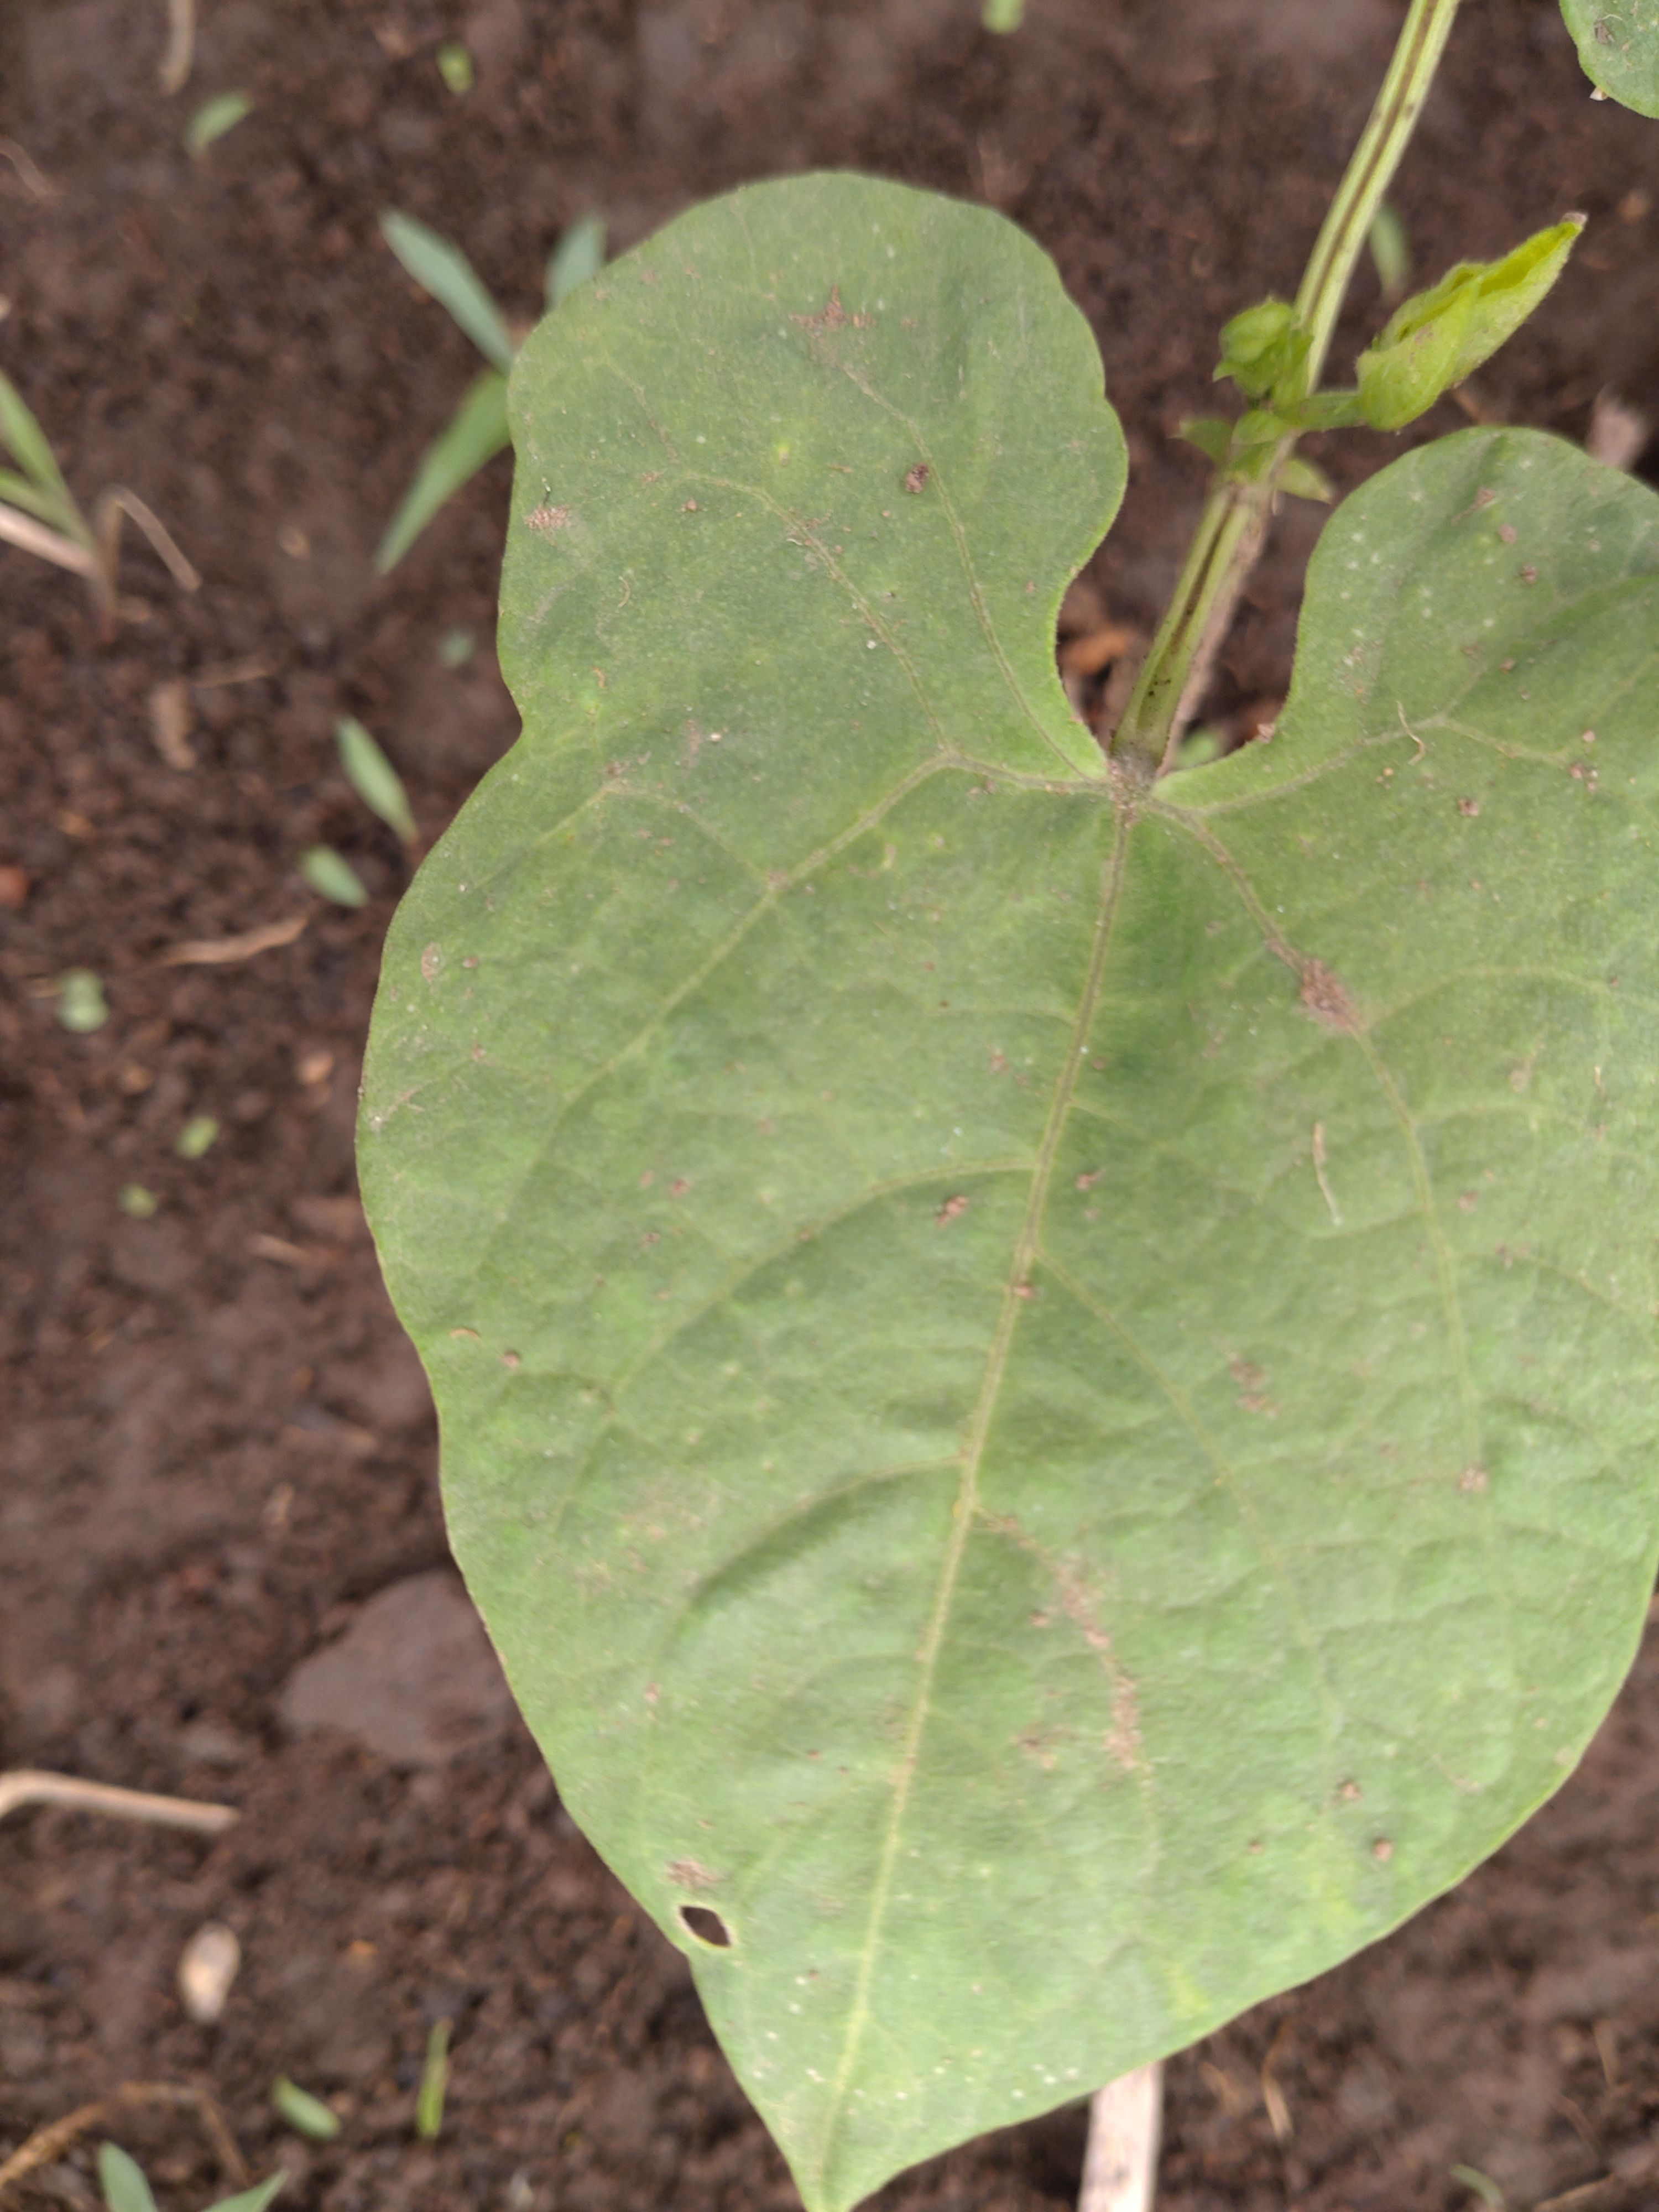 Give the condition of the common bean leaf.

healthy
